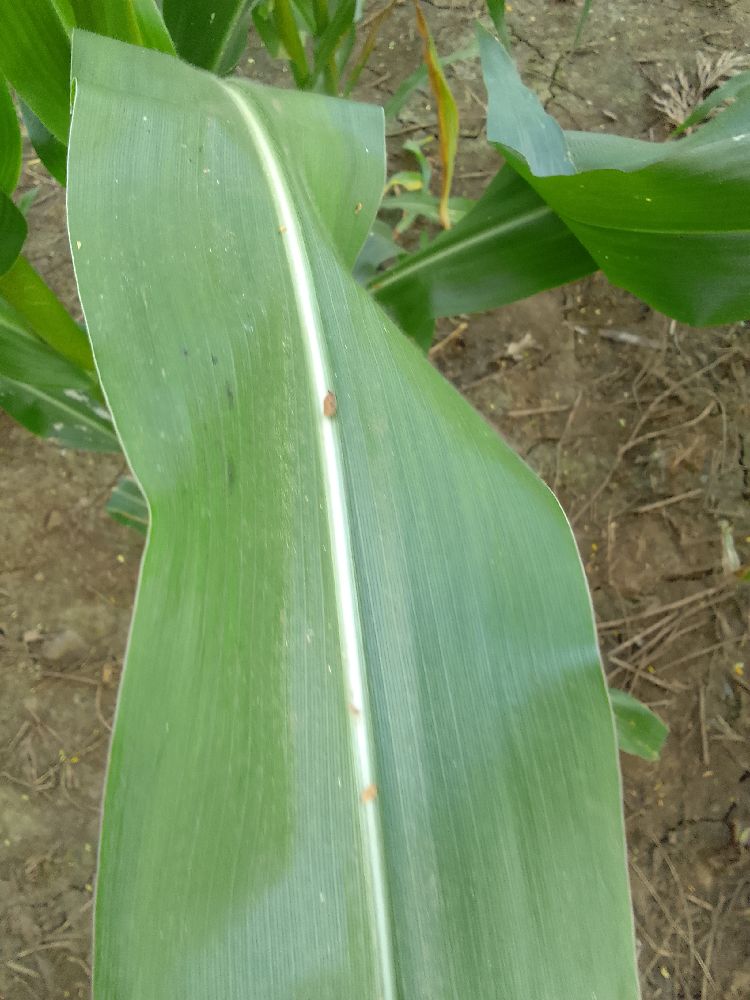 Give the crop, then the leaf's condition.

maize, healthy
